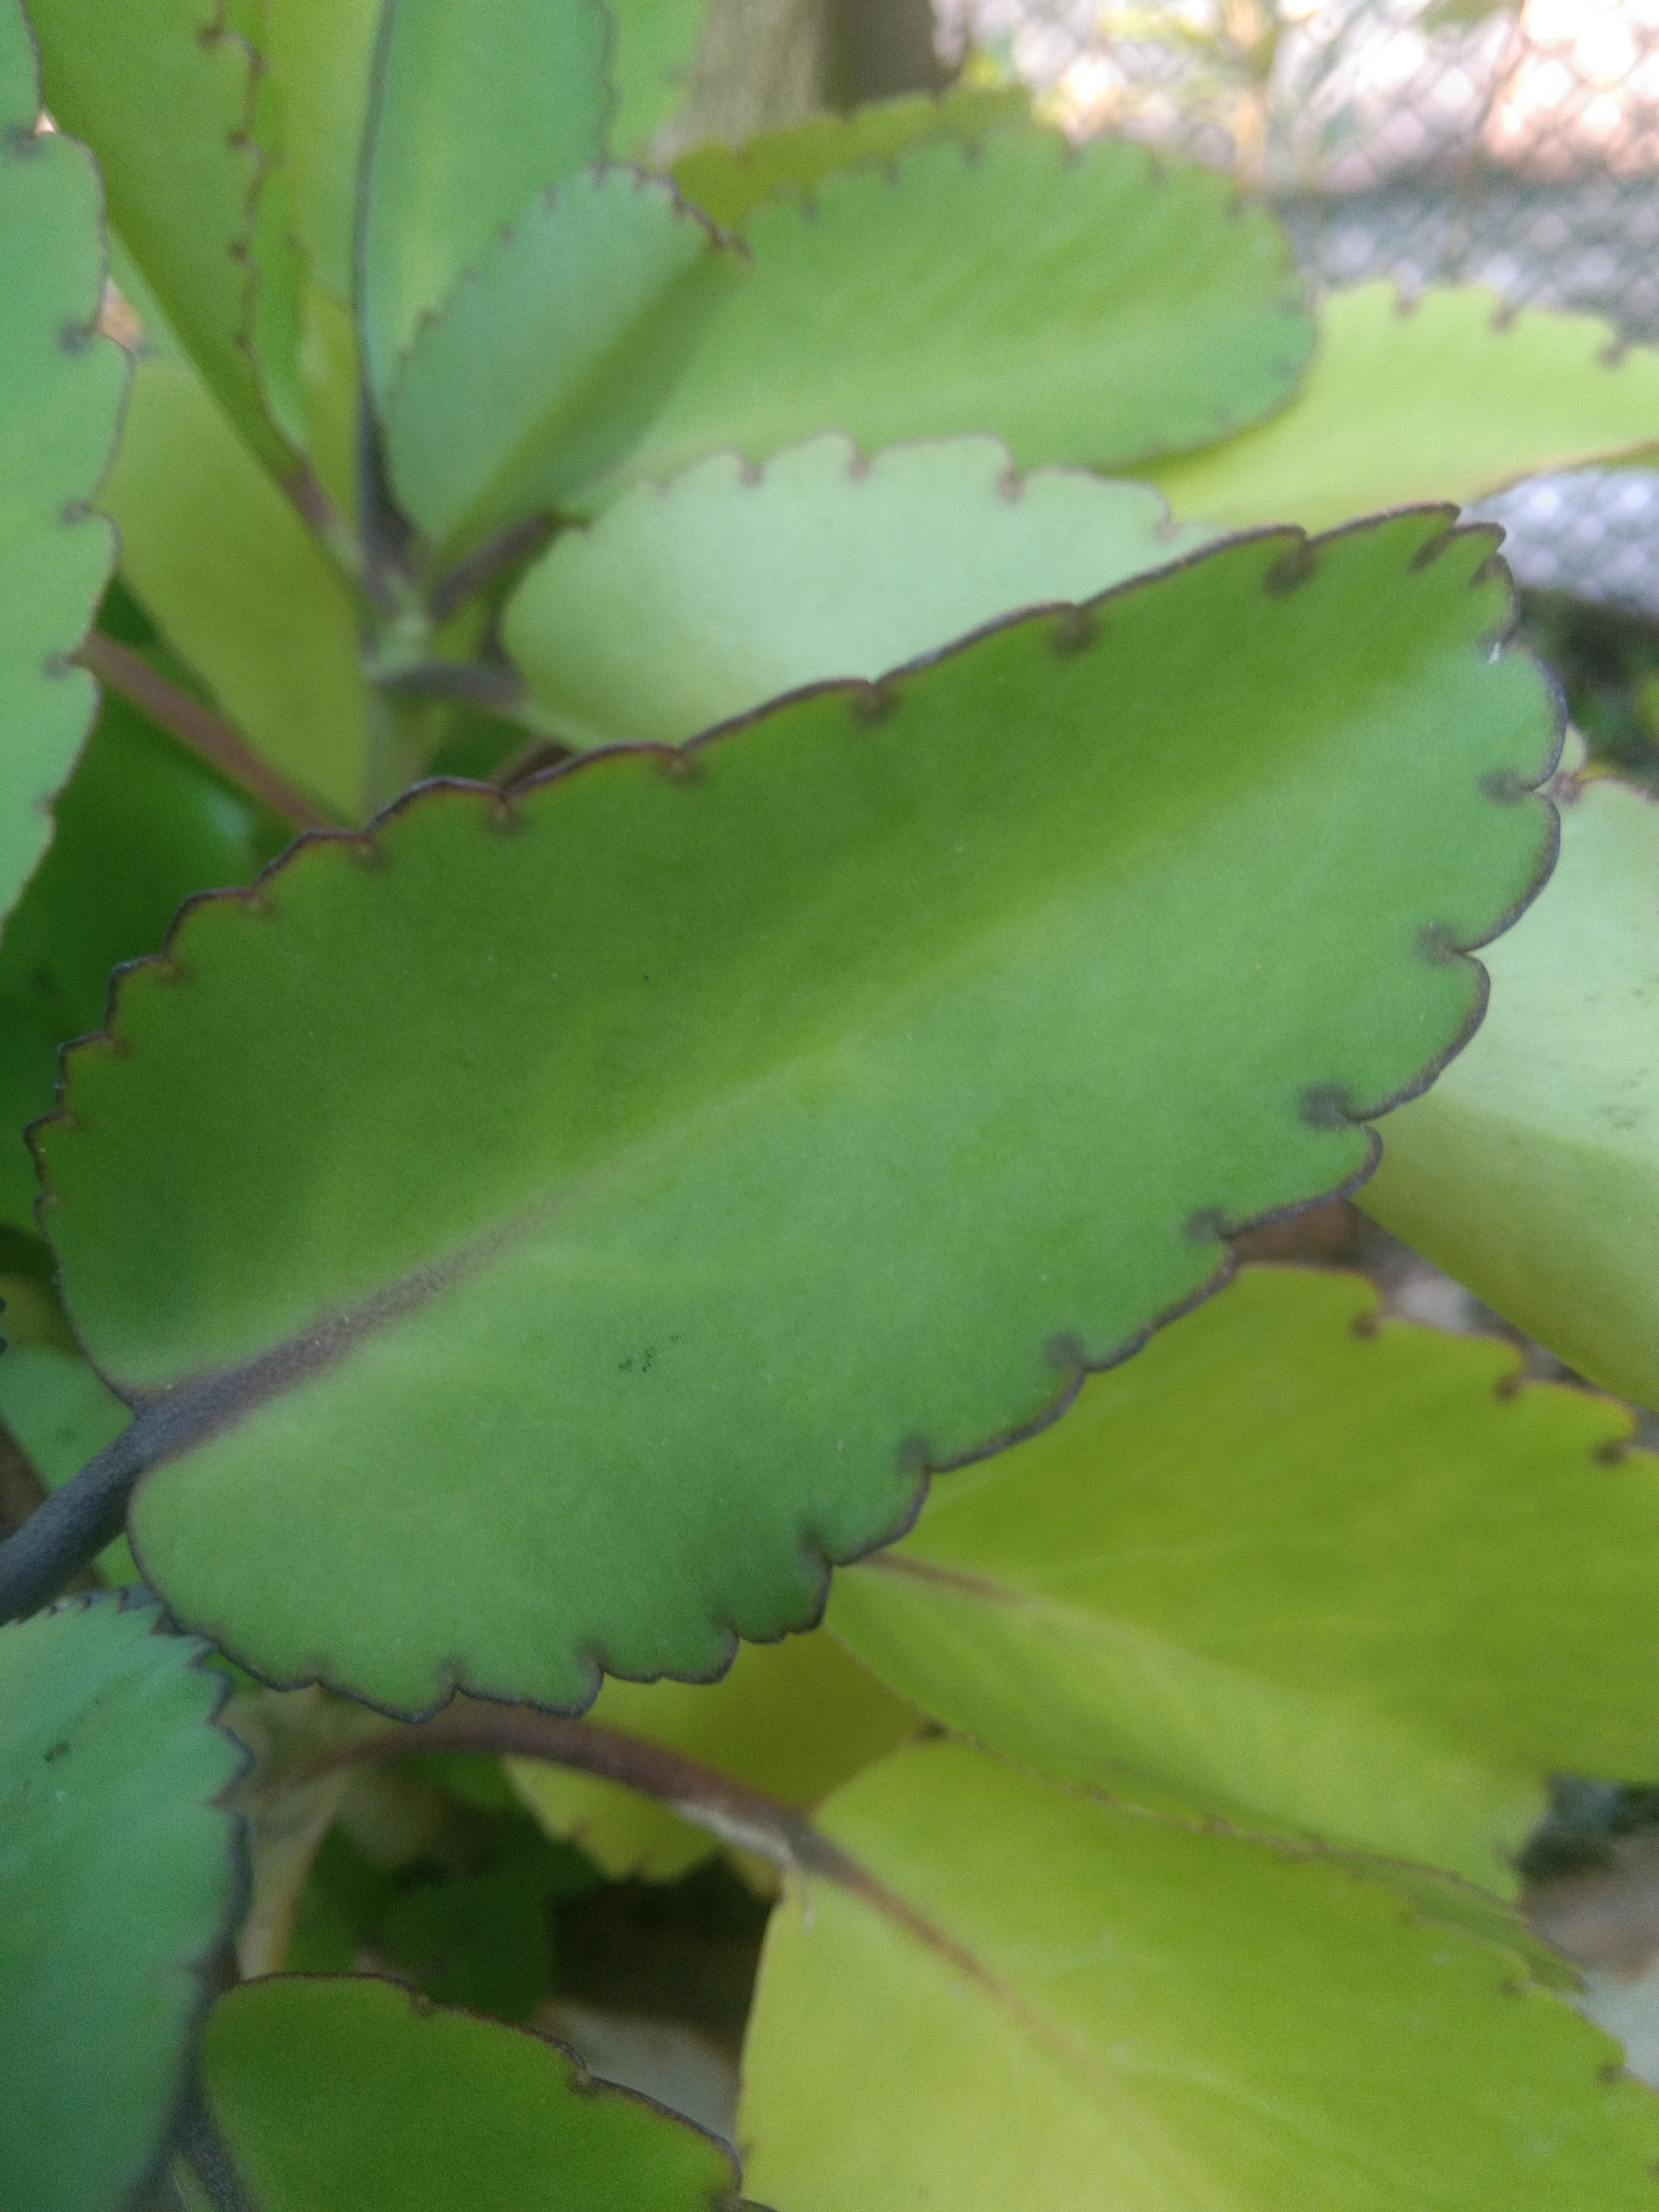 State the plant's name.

pathorkuci
